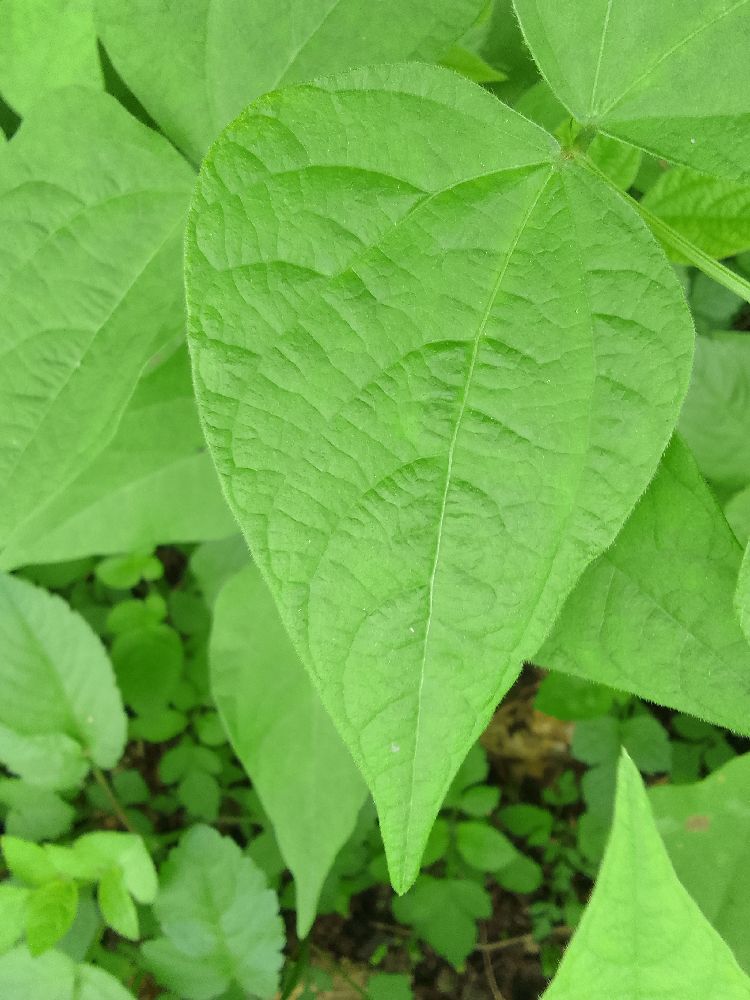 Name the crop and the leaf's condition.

common bean, healthy
